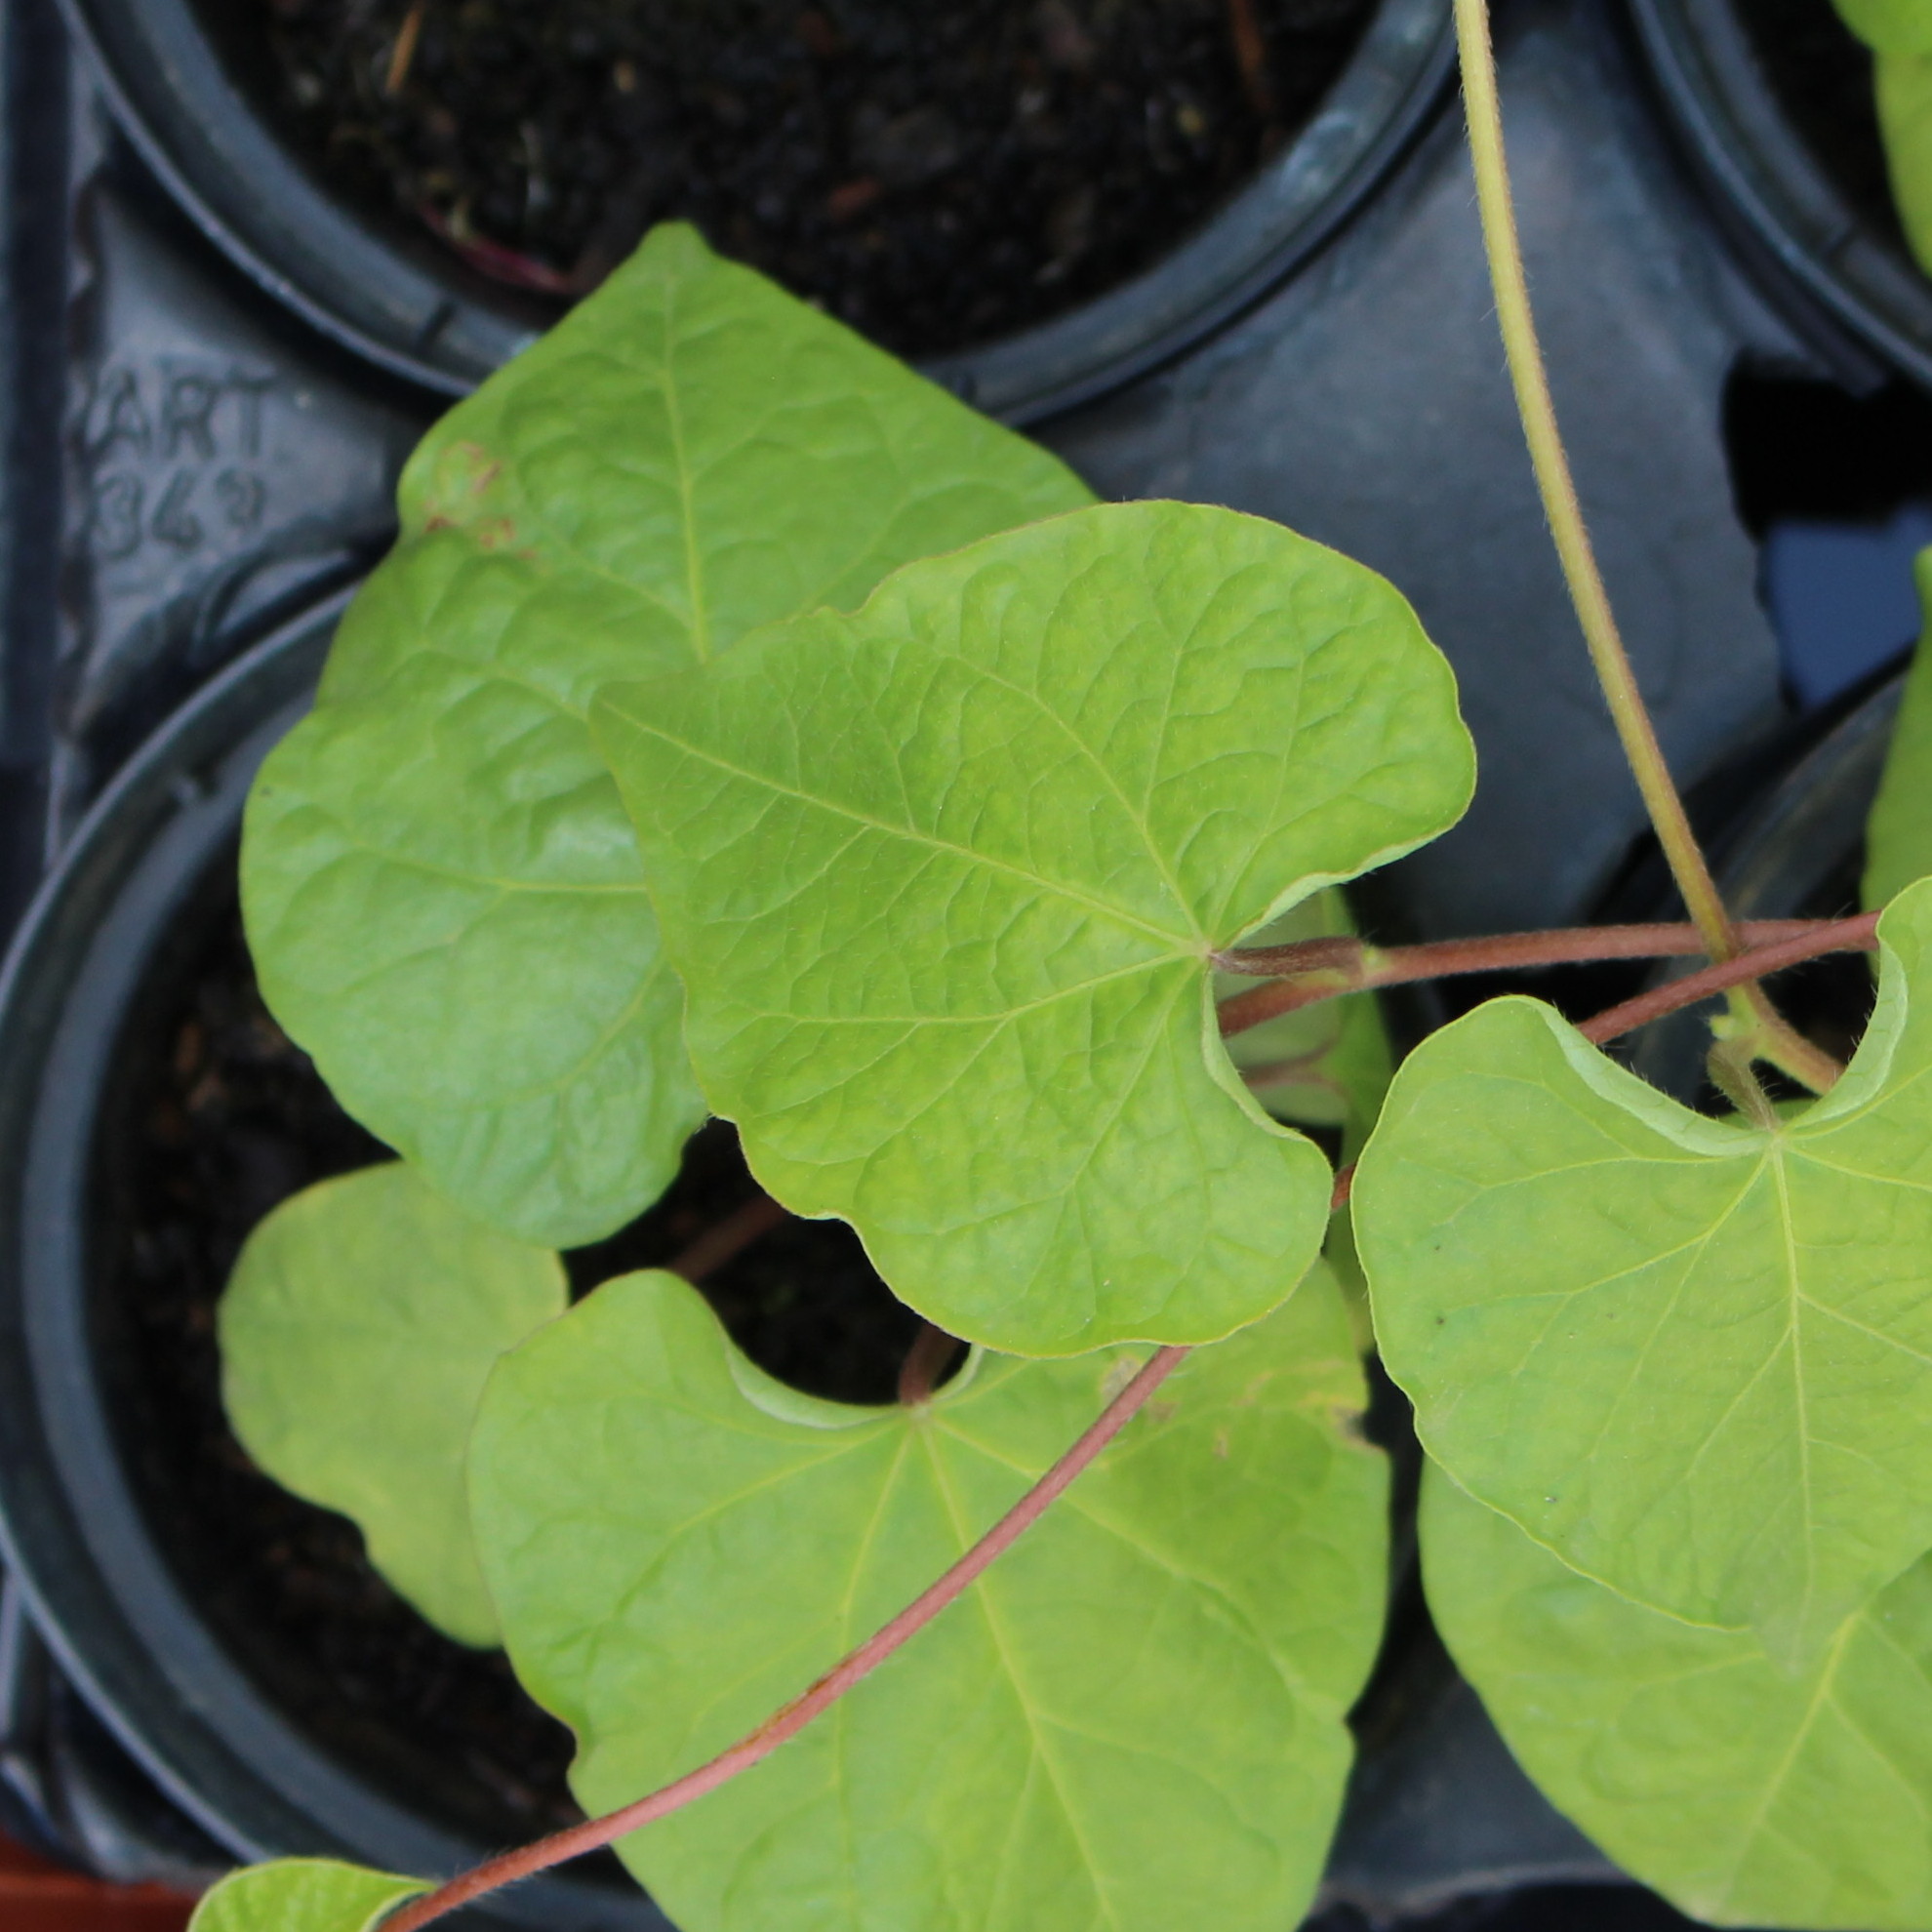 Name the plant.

Convolvulus arvensis
